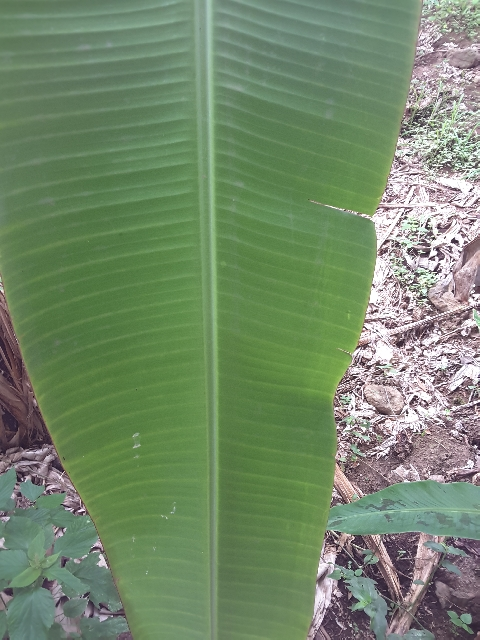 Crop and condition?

banana, healthy
